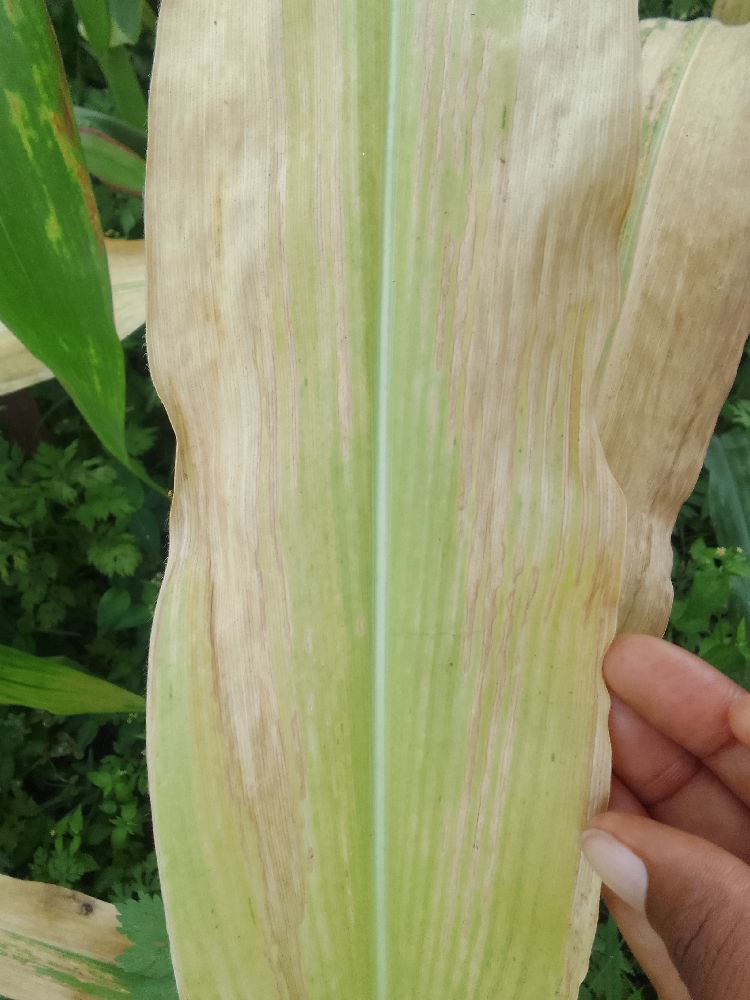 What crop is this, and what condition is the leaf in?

maize, maize lethal necrosis
